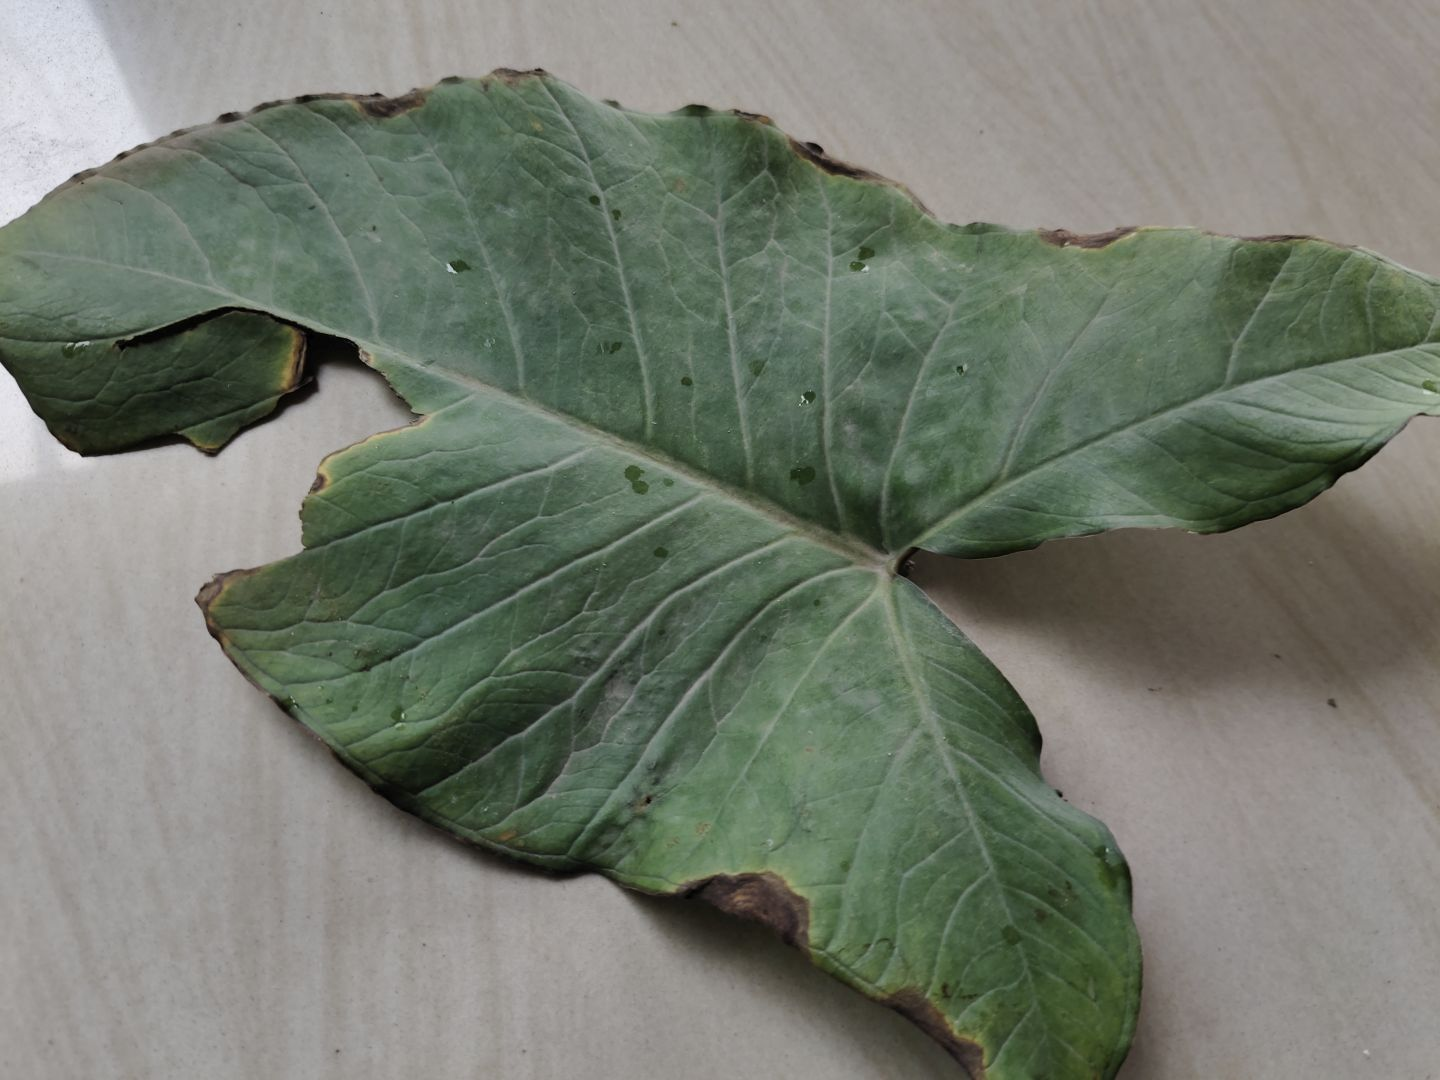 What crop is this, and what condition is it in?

taro, leaf blight
